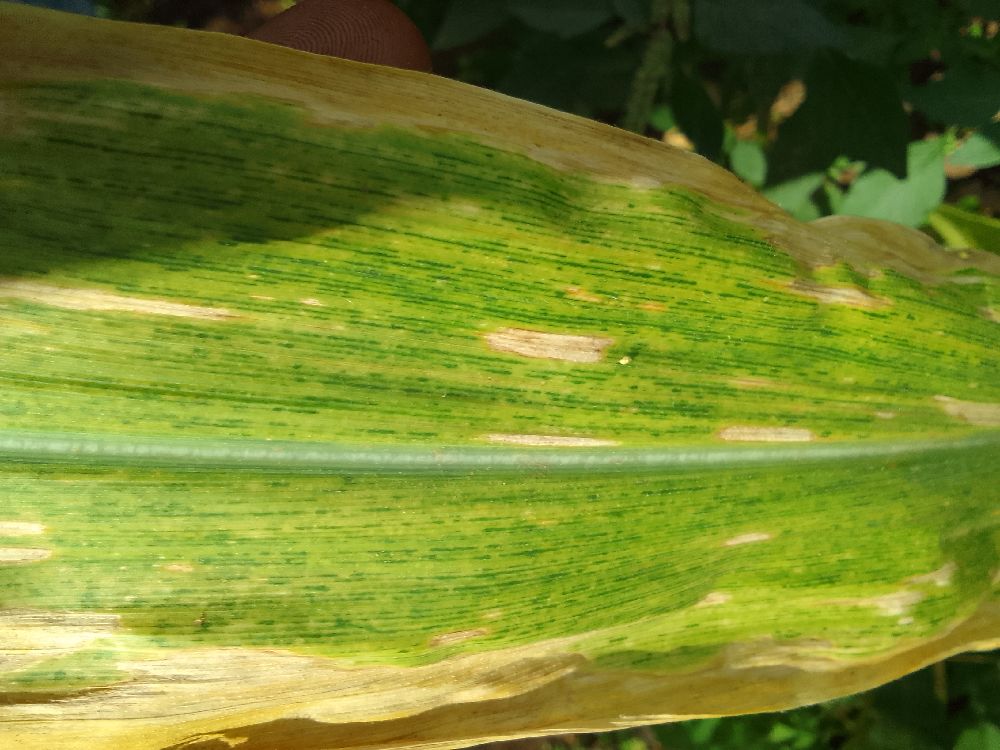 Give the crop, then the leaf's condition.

maize, maize lethal necrosis
